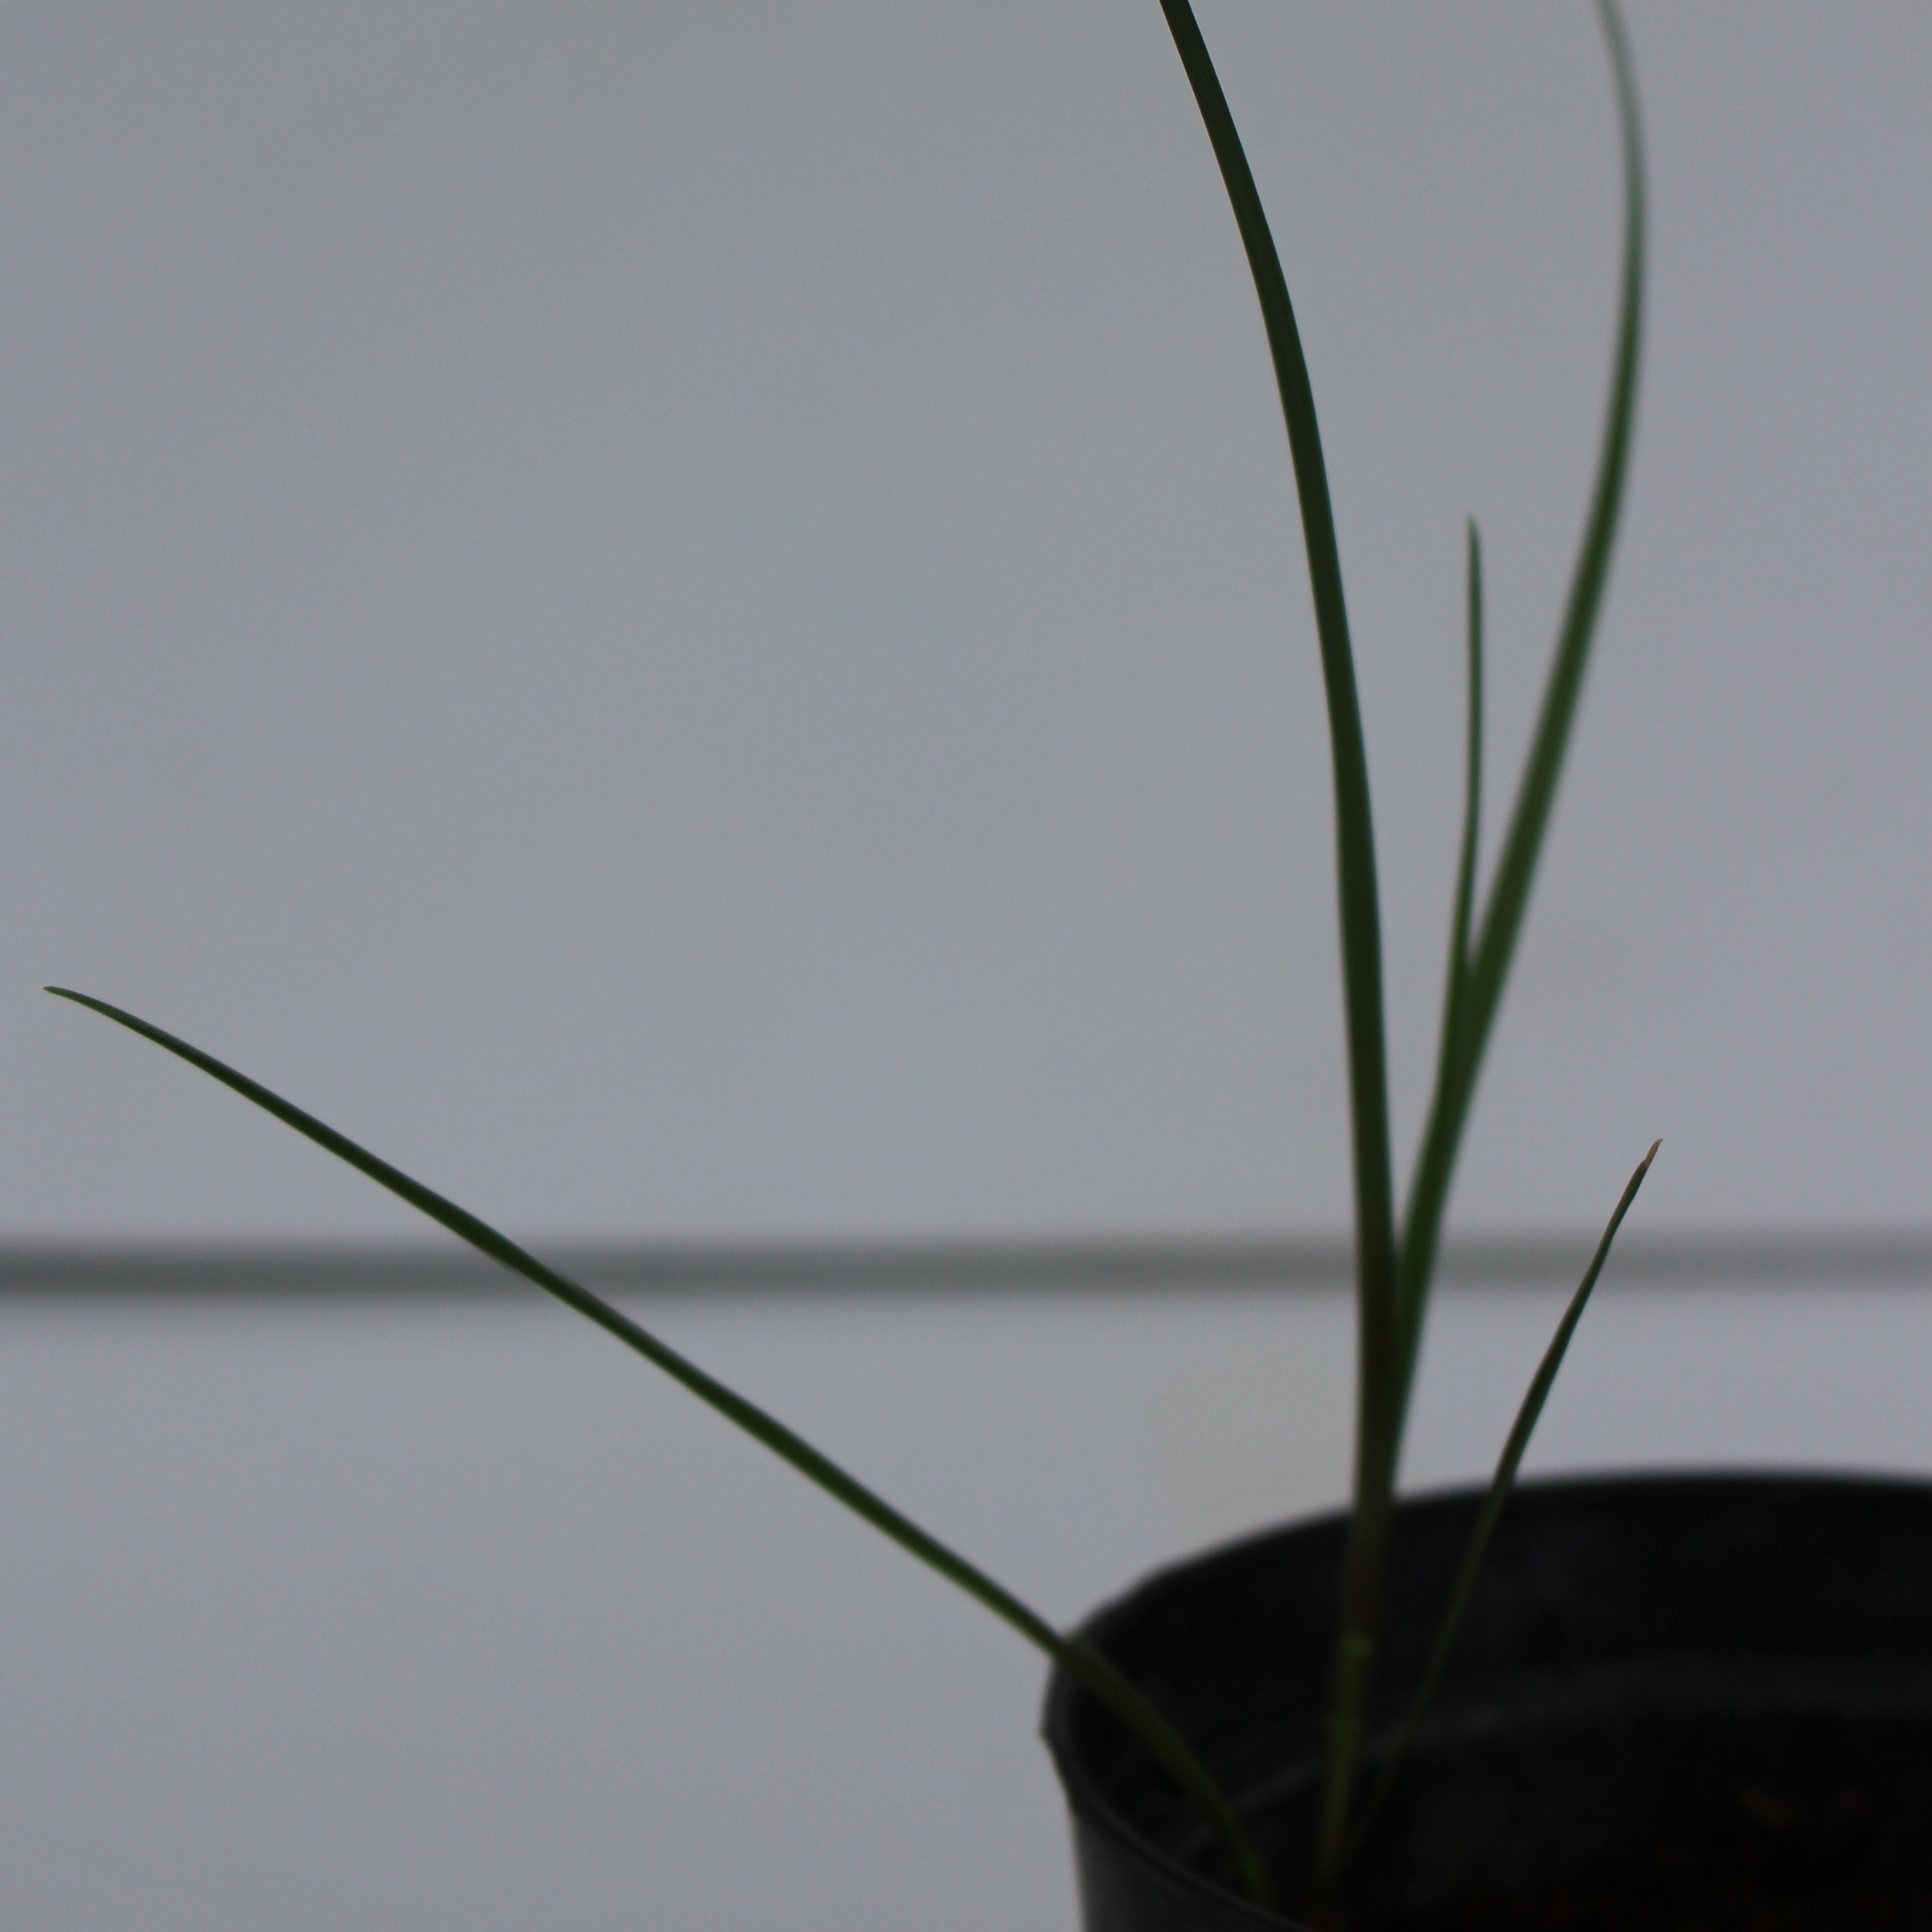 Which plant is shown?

Lolium multiflorum
